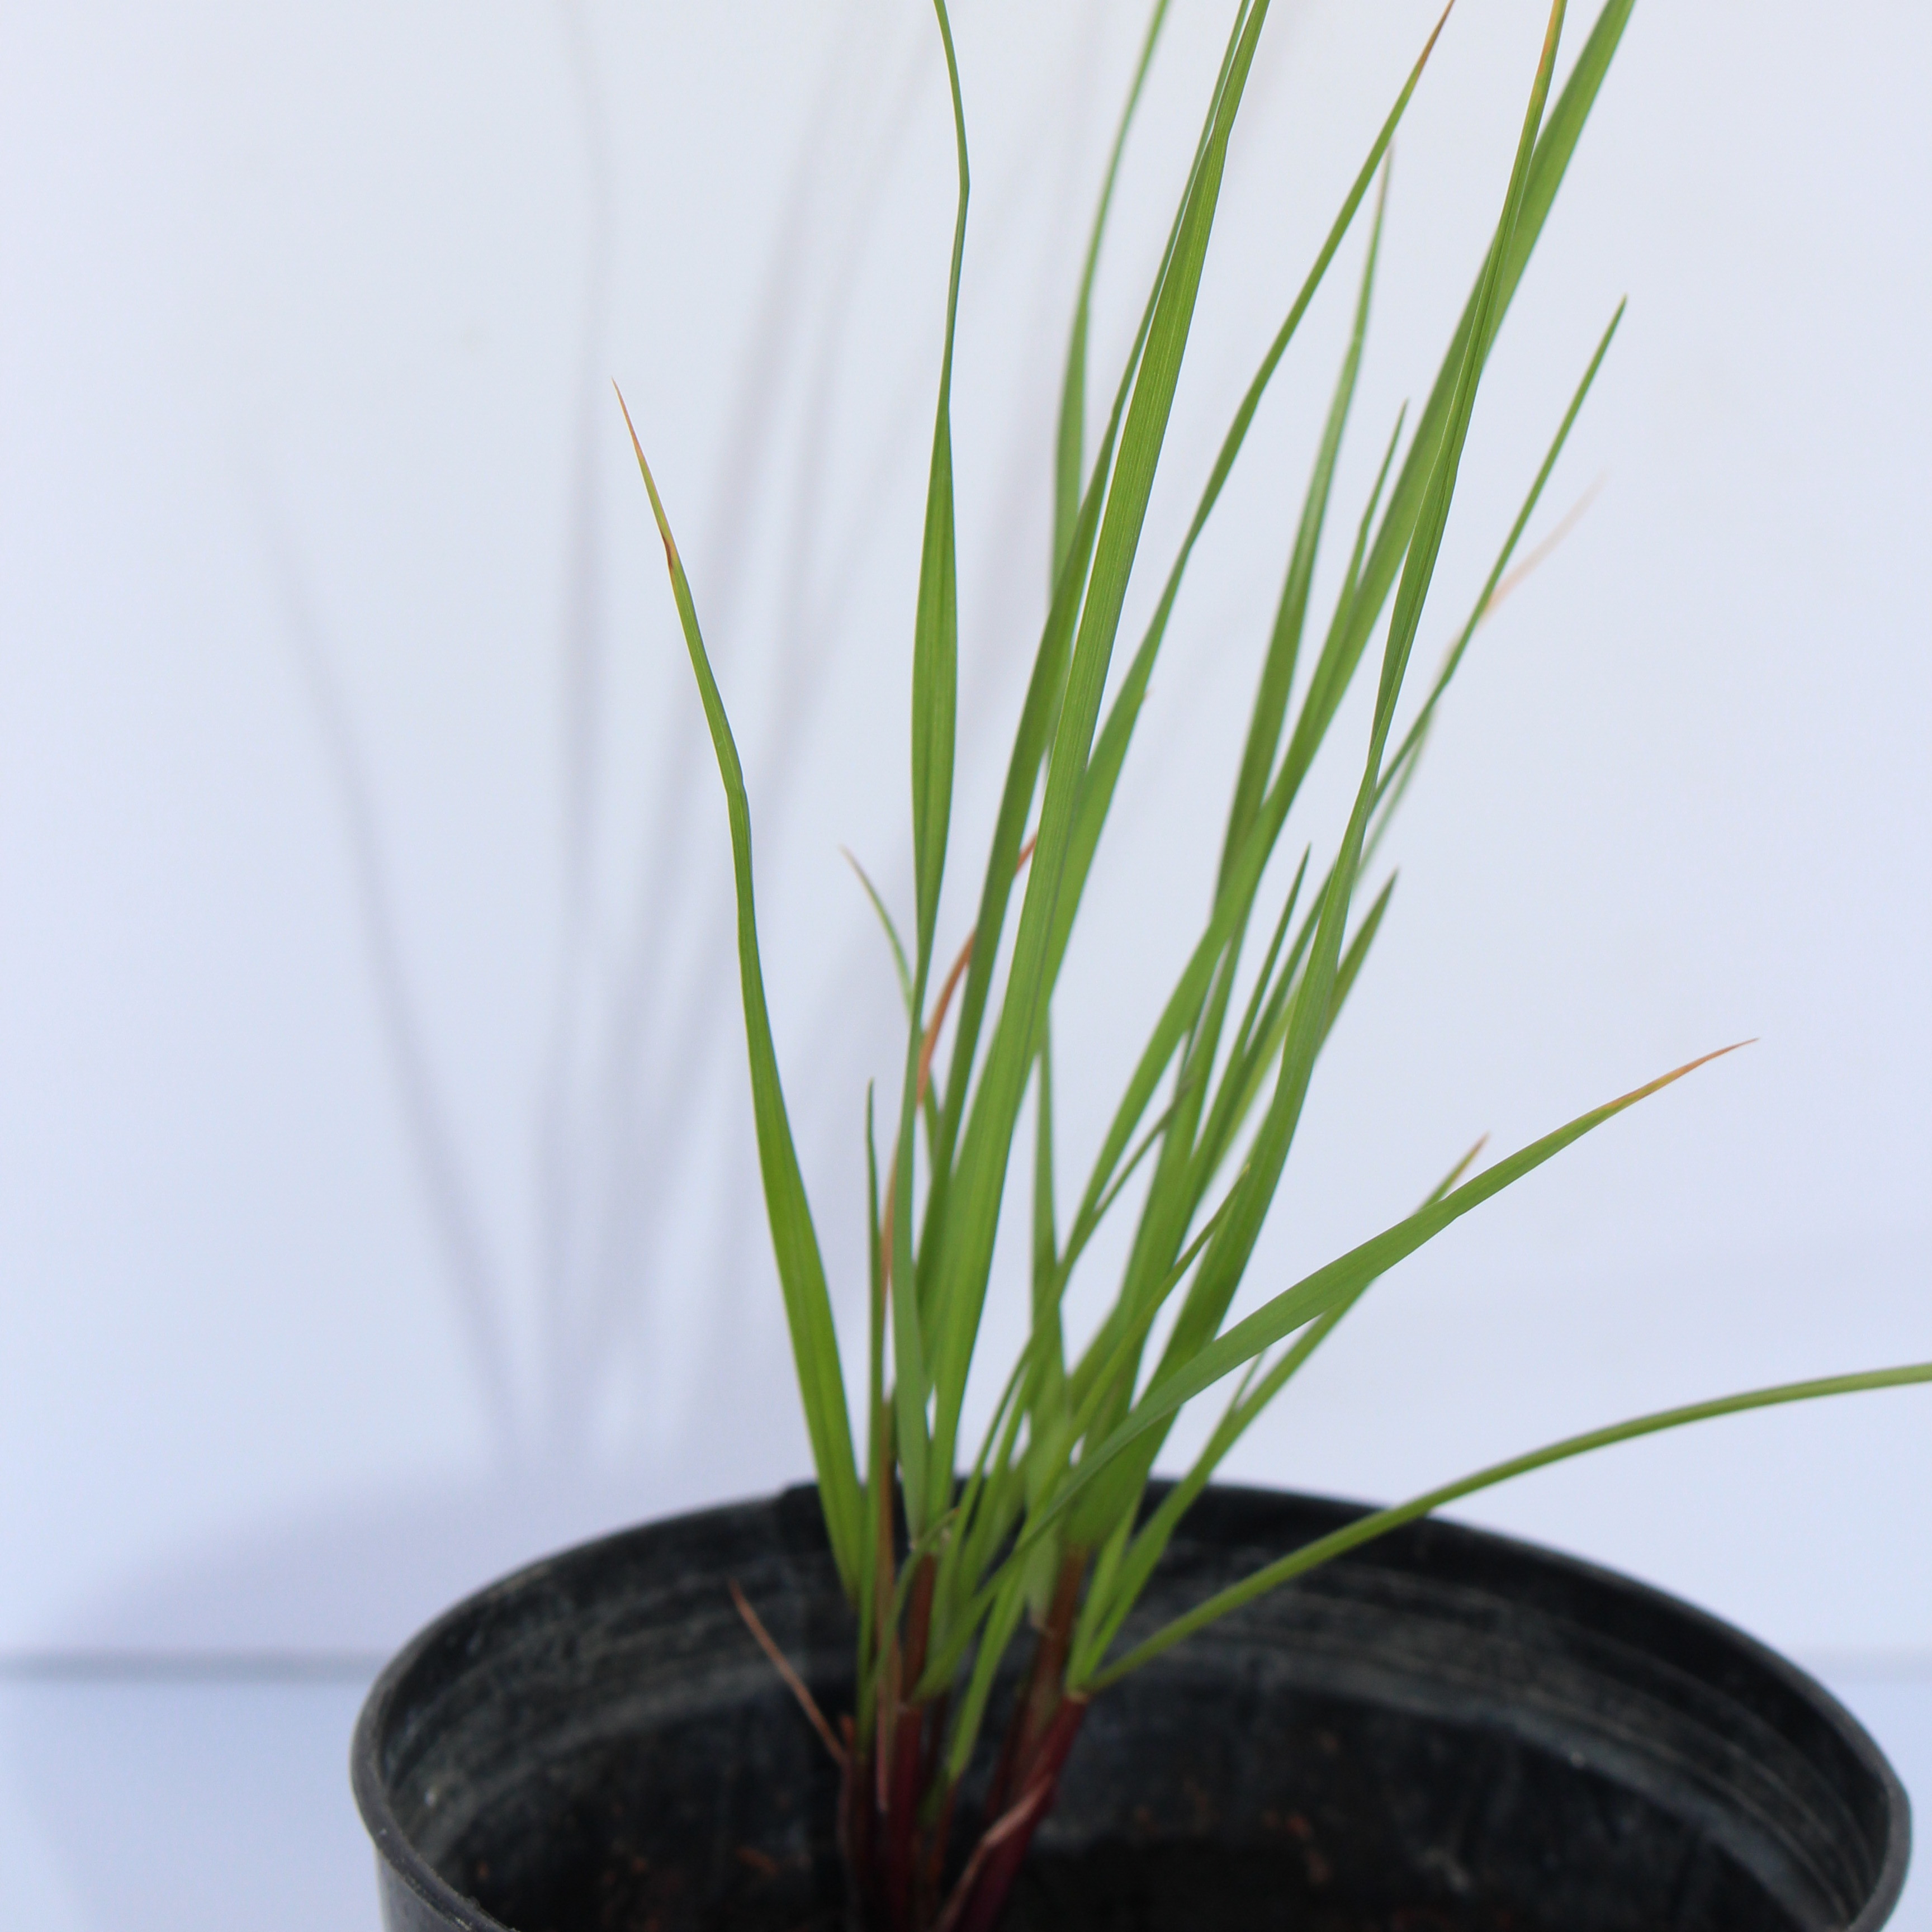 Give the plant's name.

Lolium multiflorum
